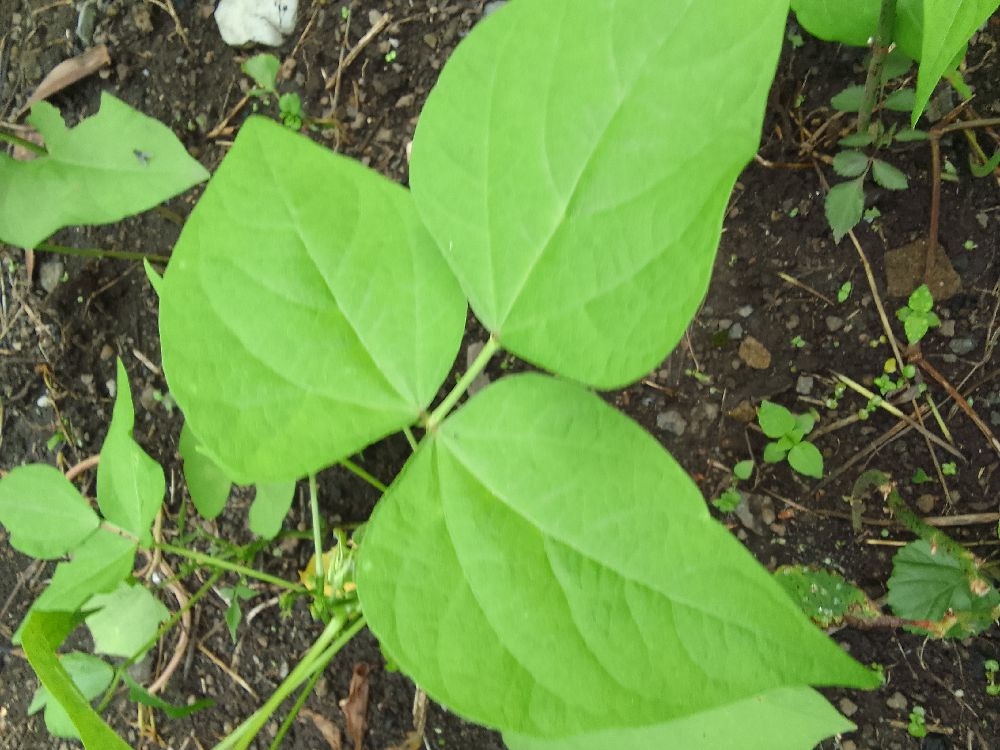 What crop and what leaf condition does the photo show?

common bean, healthy
